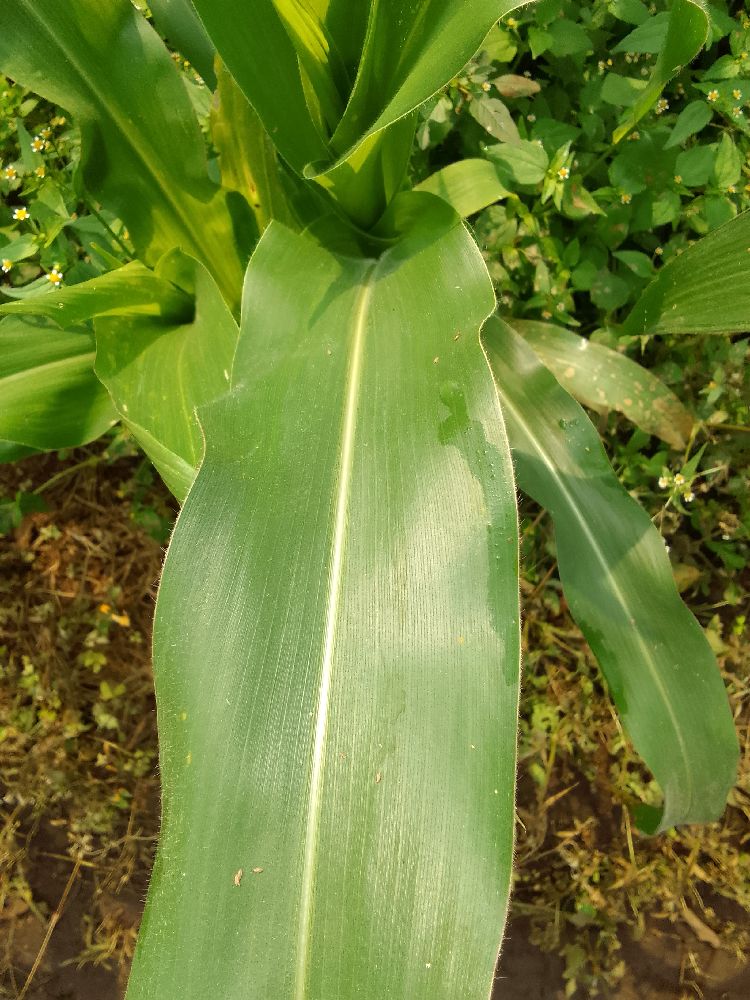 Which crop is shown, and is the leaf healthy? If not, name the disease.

maize, healthy
